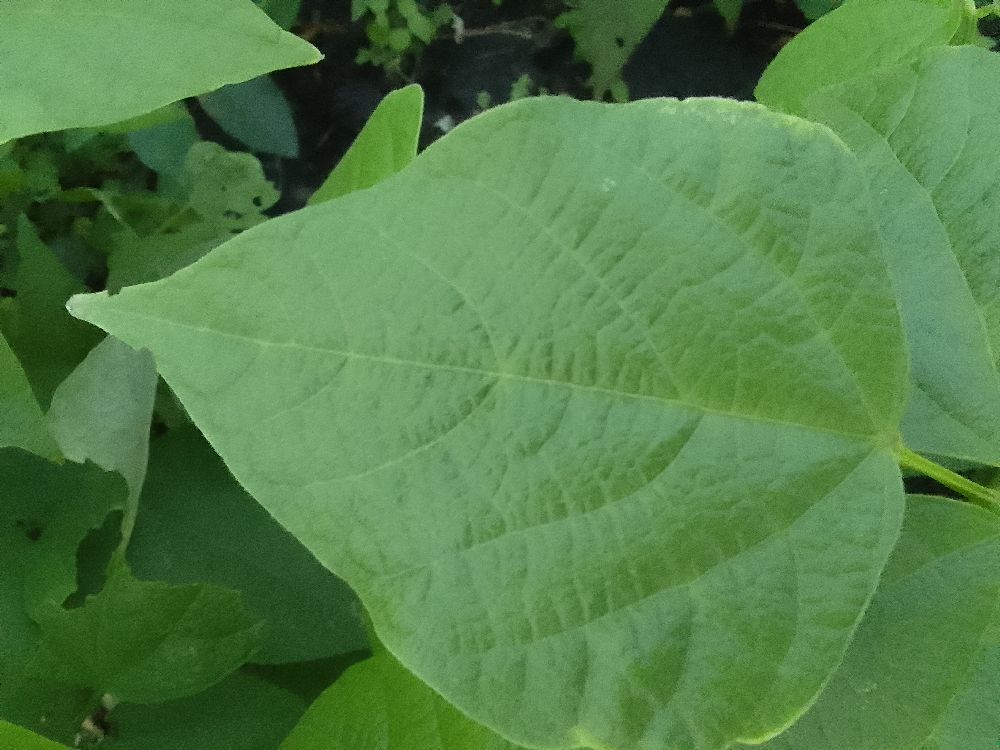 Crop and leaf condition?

common bean, healthy
